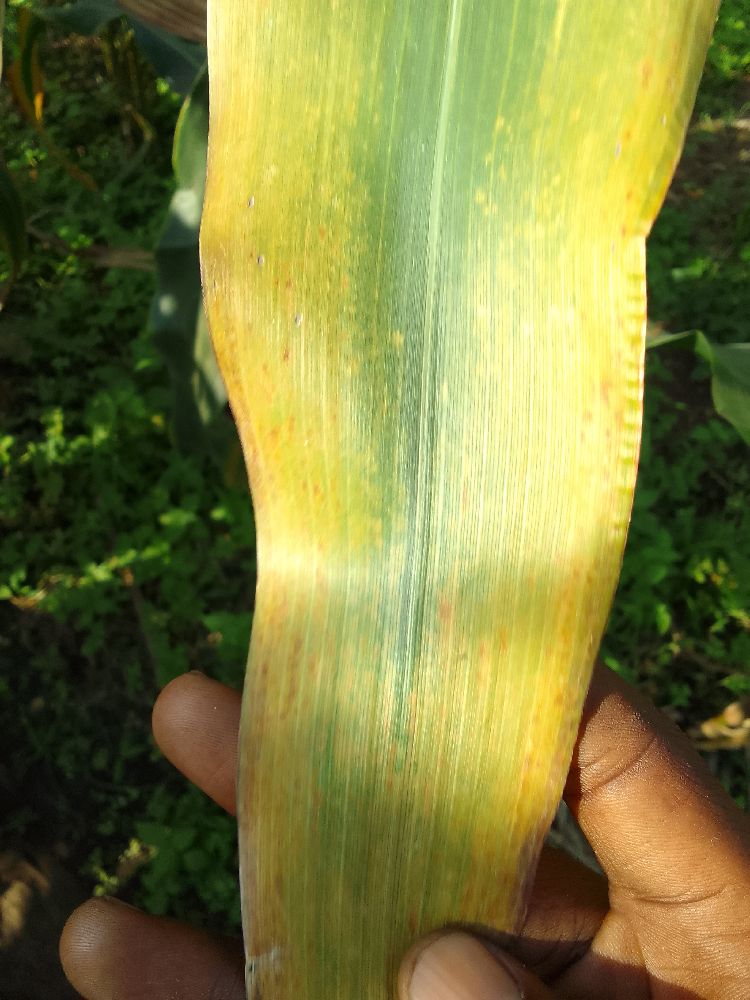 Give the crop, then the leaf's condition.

maize, maize lethal necrosis
